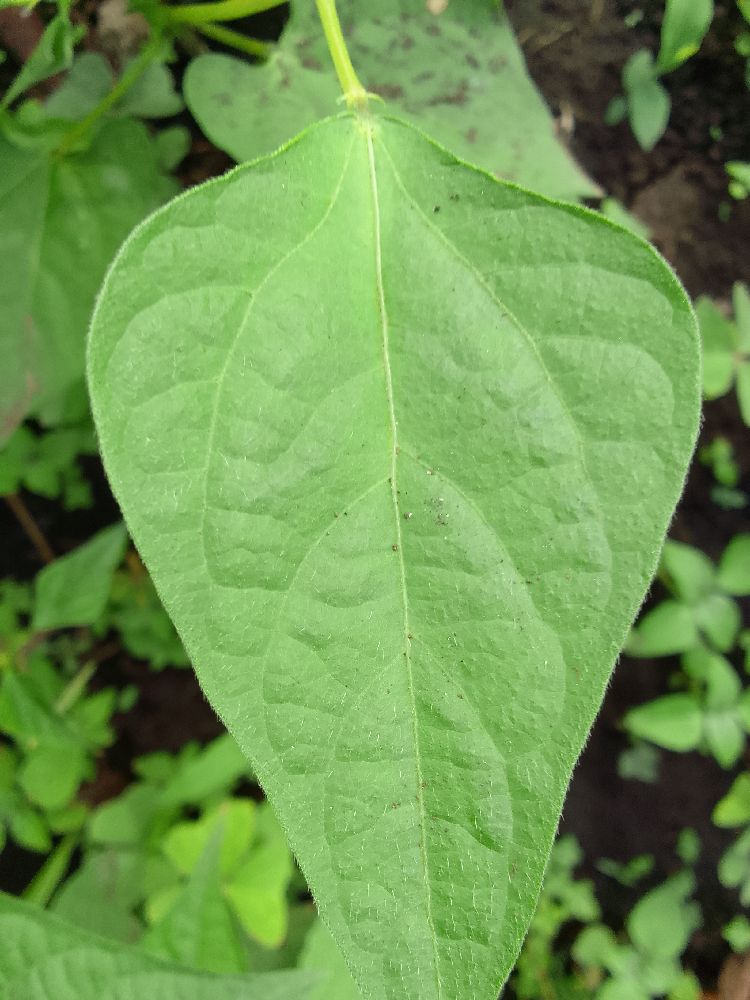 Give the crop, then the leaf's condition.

common bean, healthy
